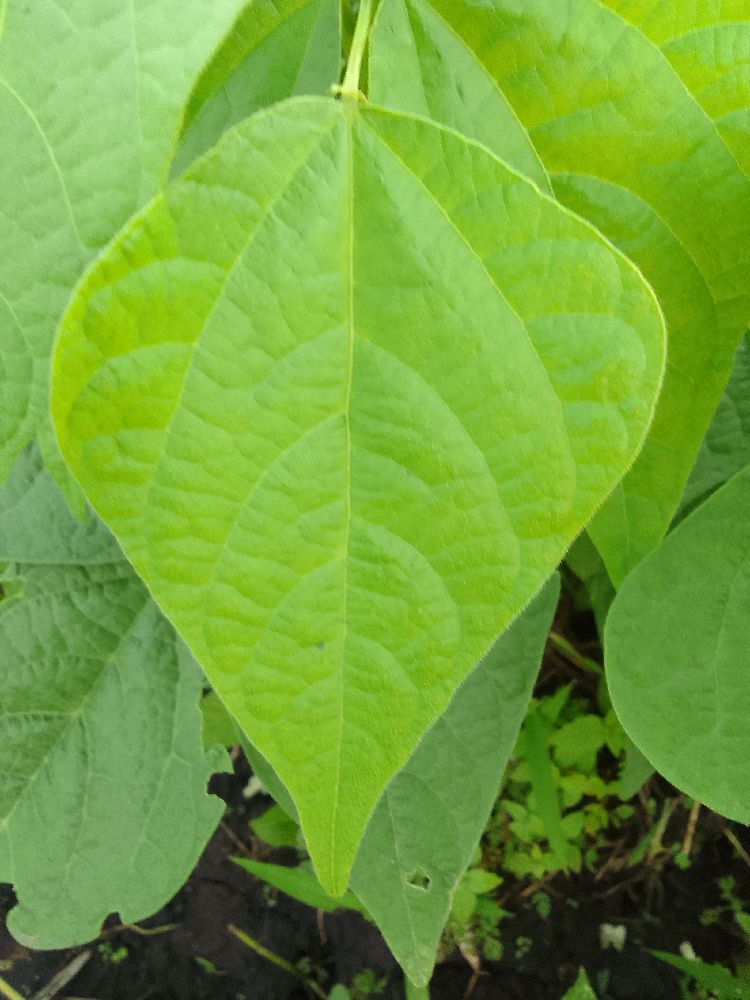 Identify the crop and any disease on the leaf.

common bean, healthy
